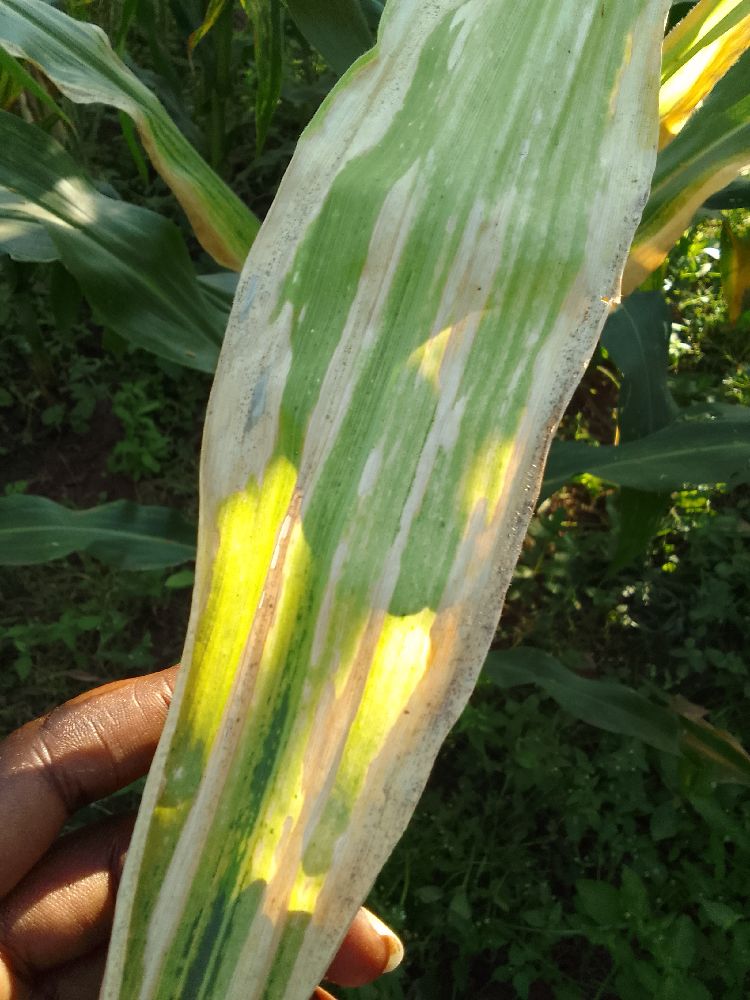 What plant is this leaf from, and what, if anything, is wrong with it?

maize, maize lethal necrosis
